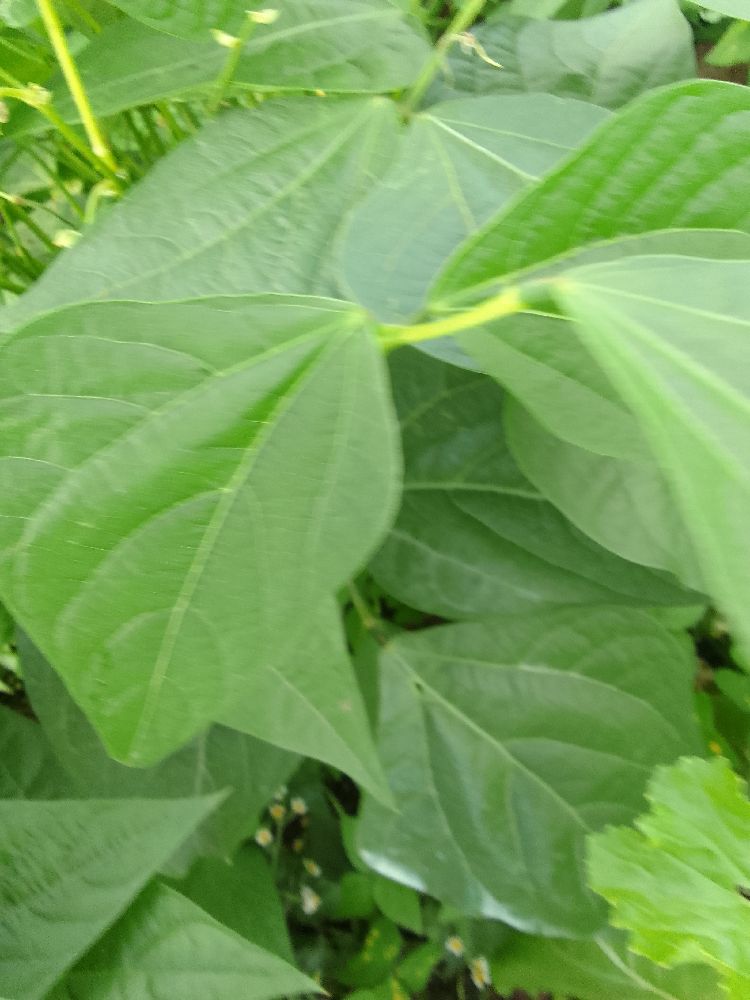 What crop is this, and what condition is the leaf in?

common bean, healthy
